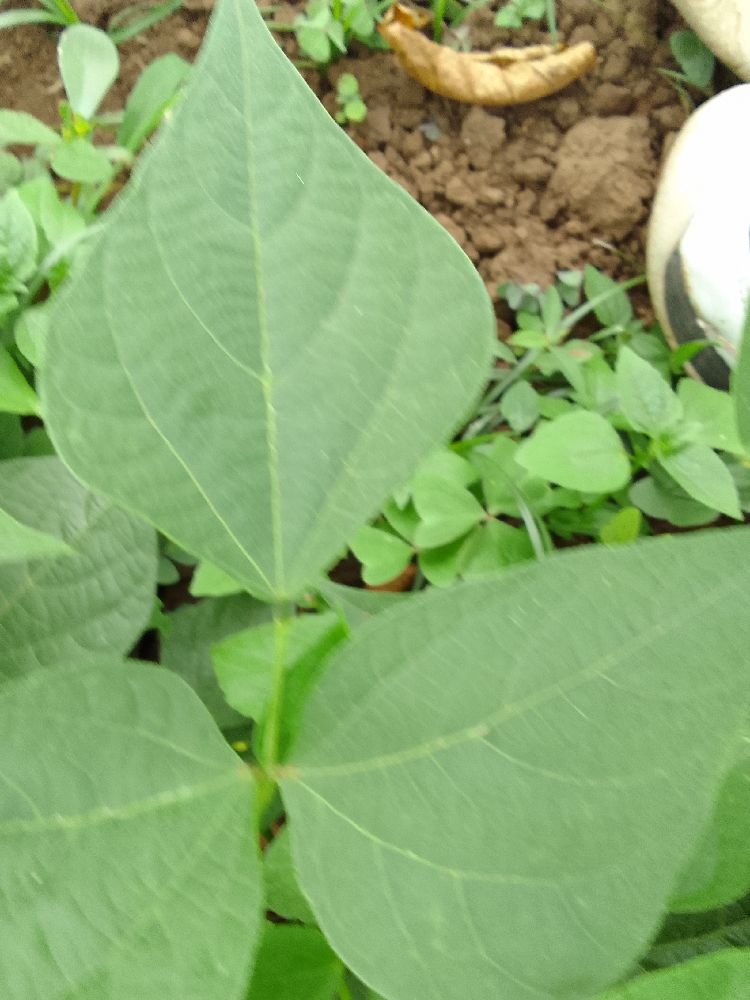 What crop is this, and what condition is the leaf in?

common bean, healthy
